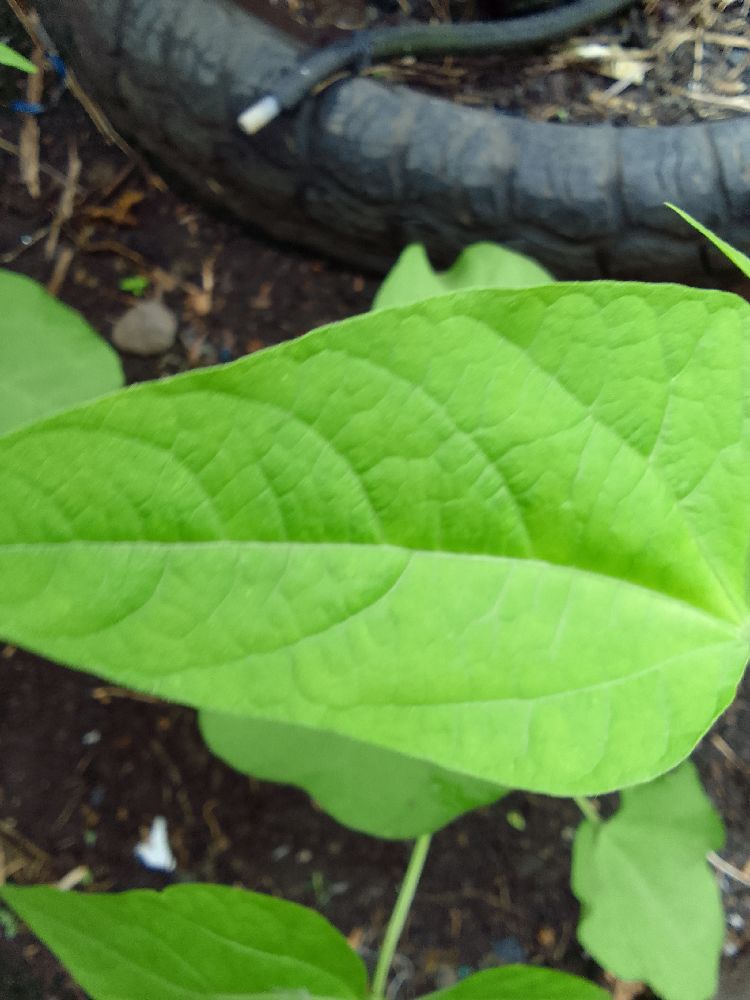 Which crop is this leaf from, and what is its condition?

common bean, healthy
